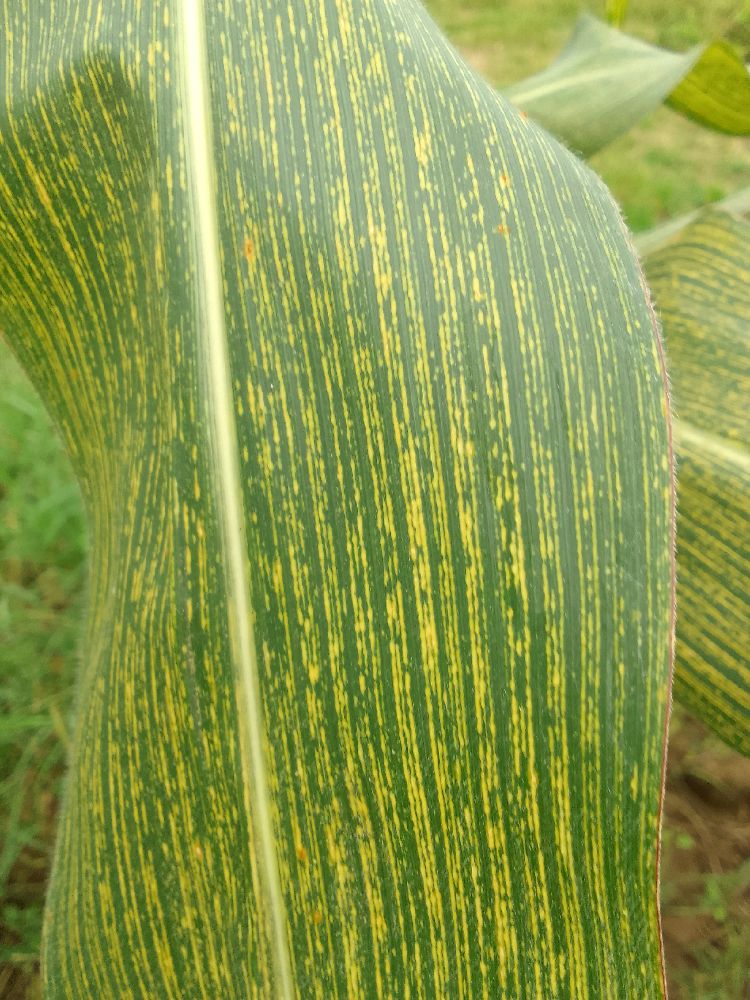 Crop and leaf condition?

maize, maize streak virus
